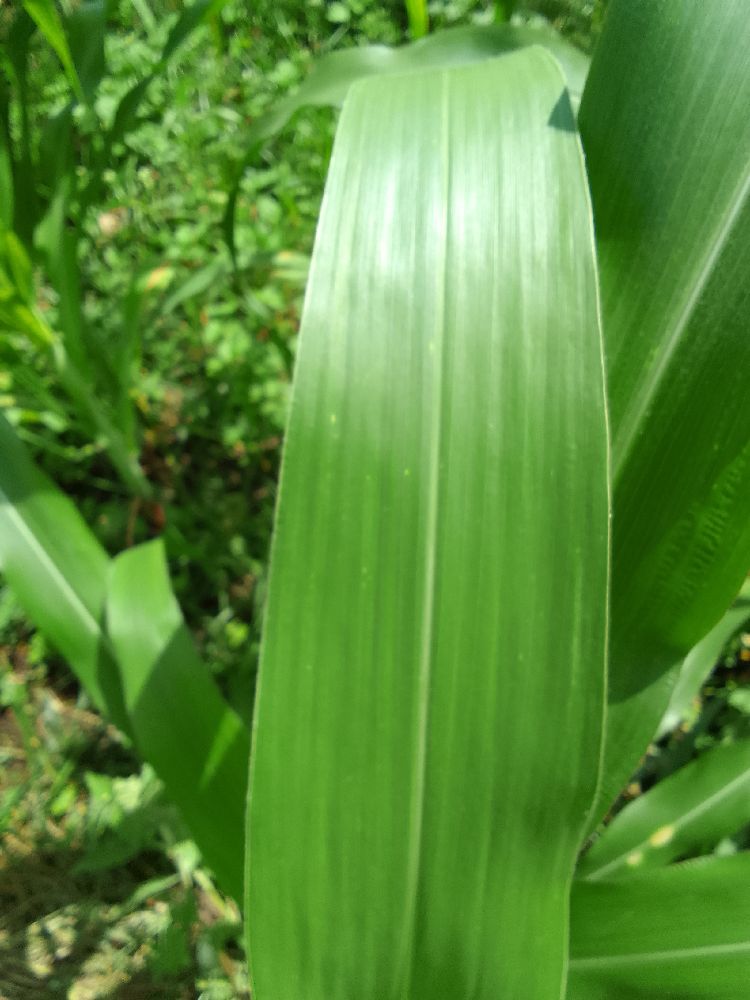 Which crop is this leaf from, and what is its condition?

maize, healthy
